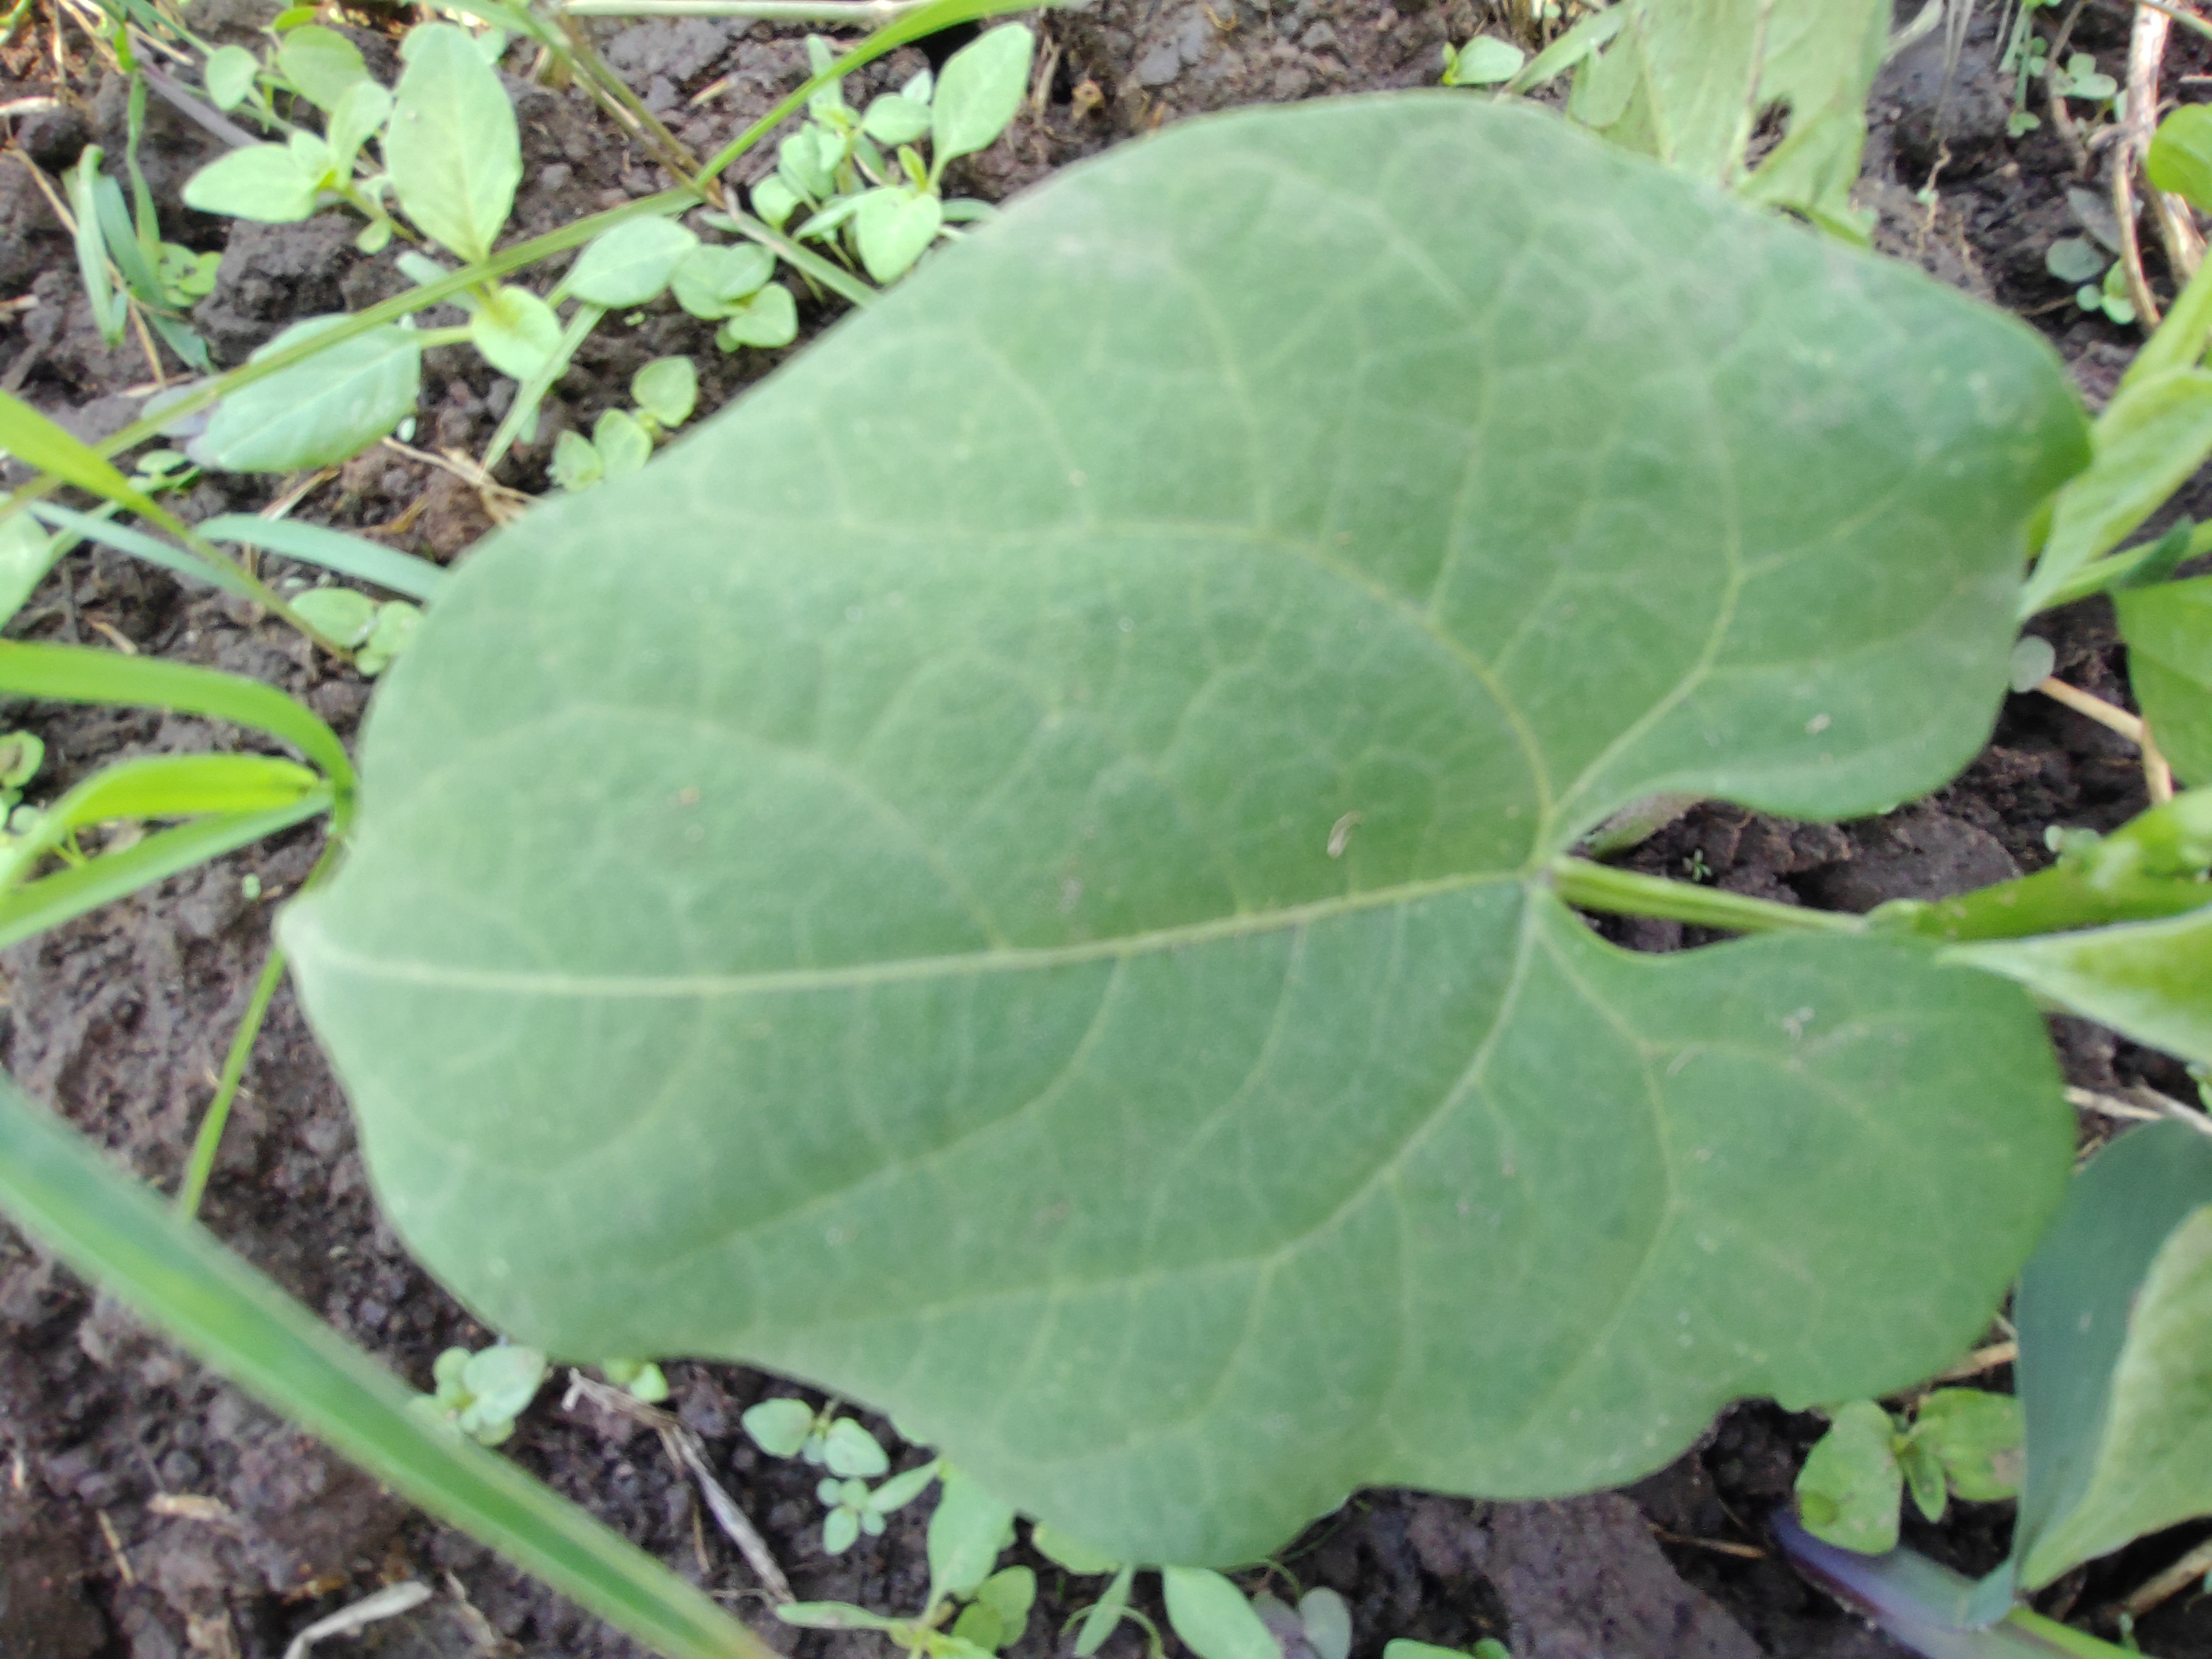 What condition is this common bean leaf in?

healthy
